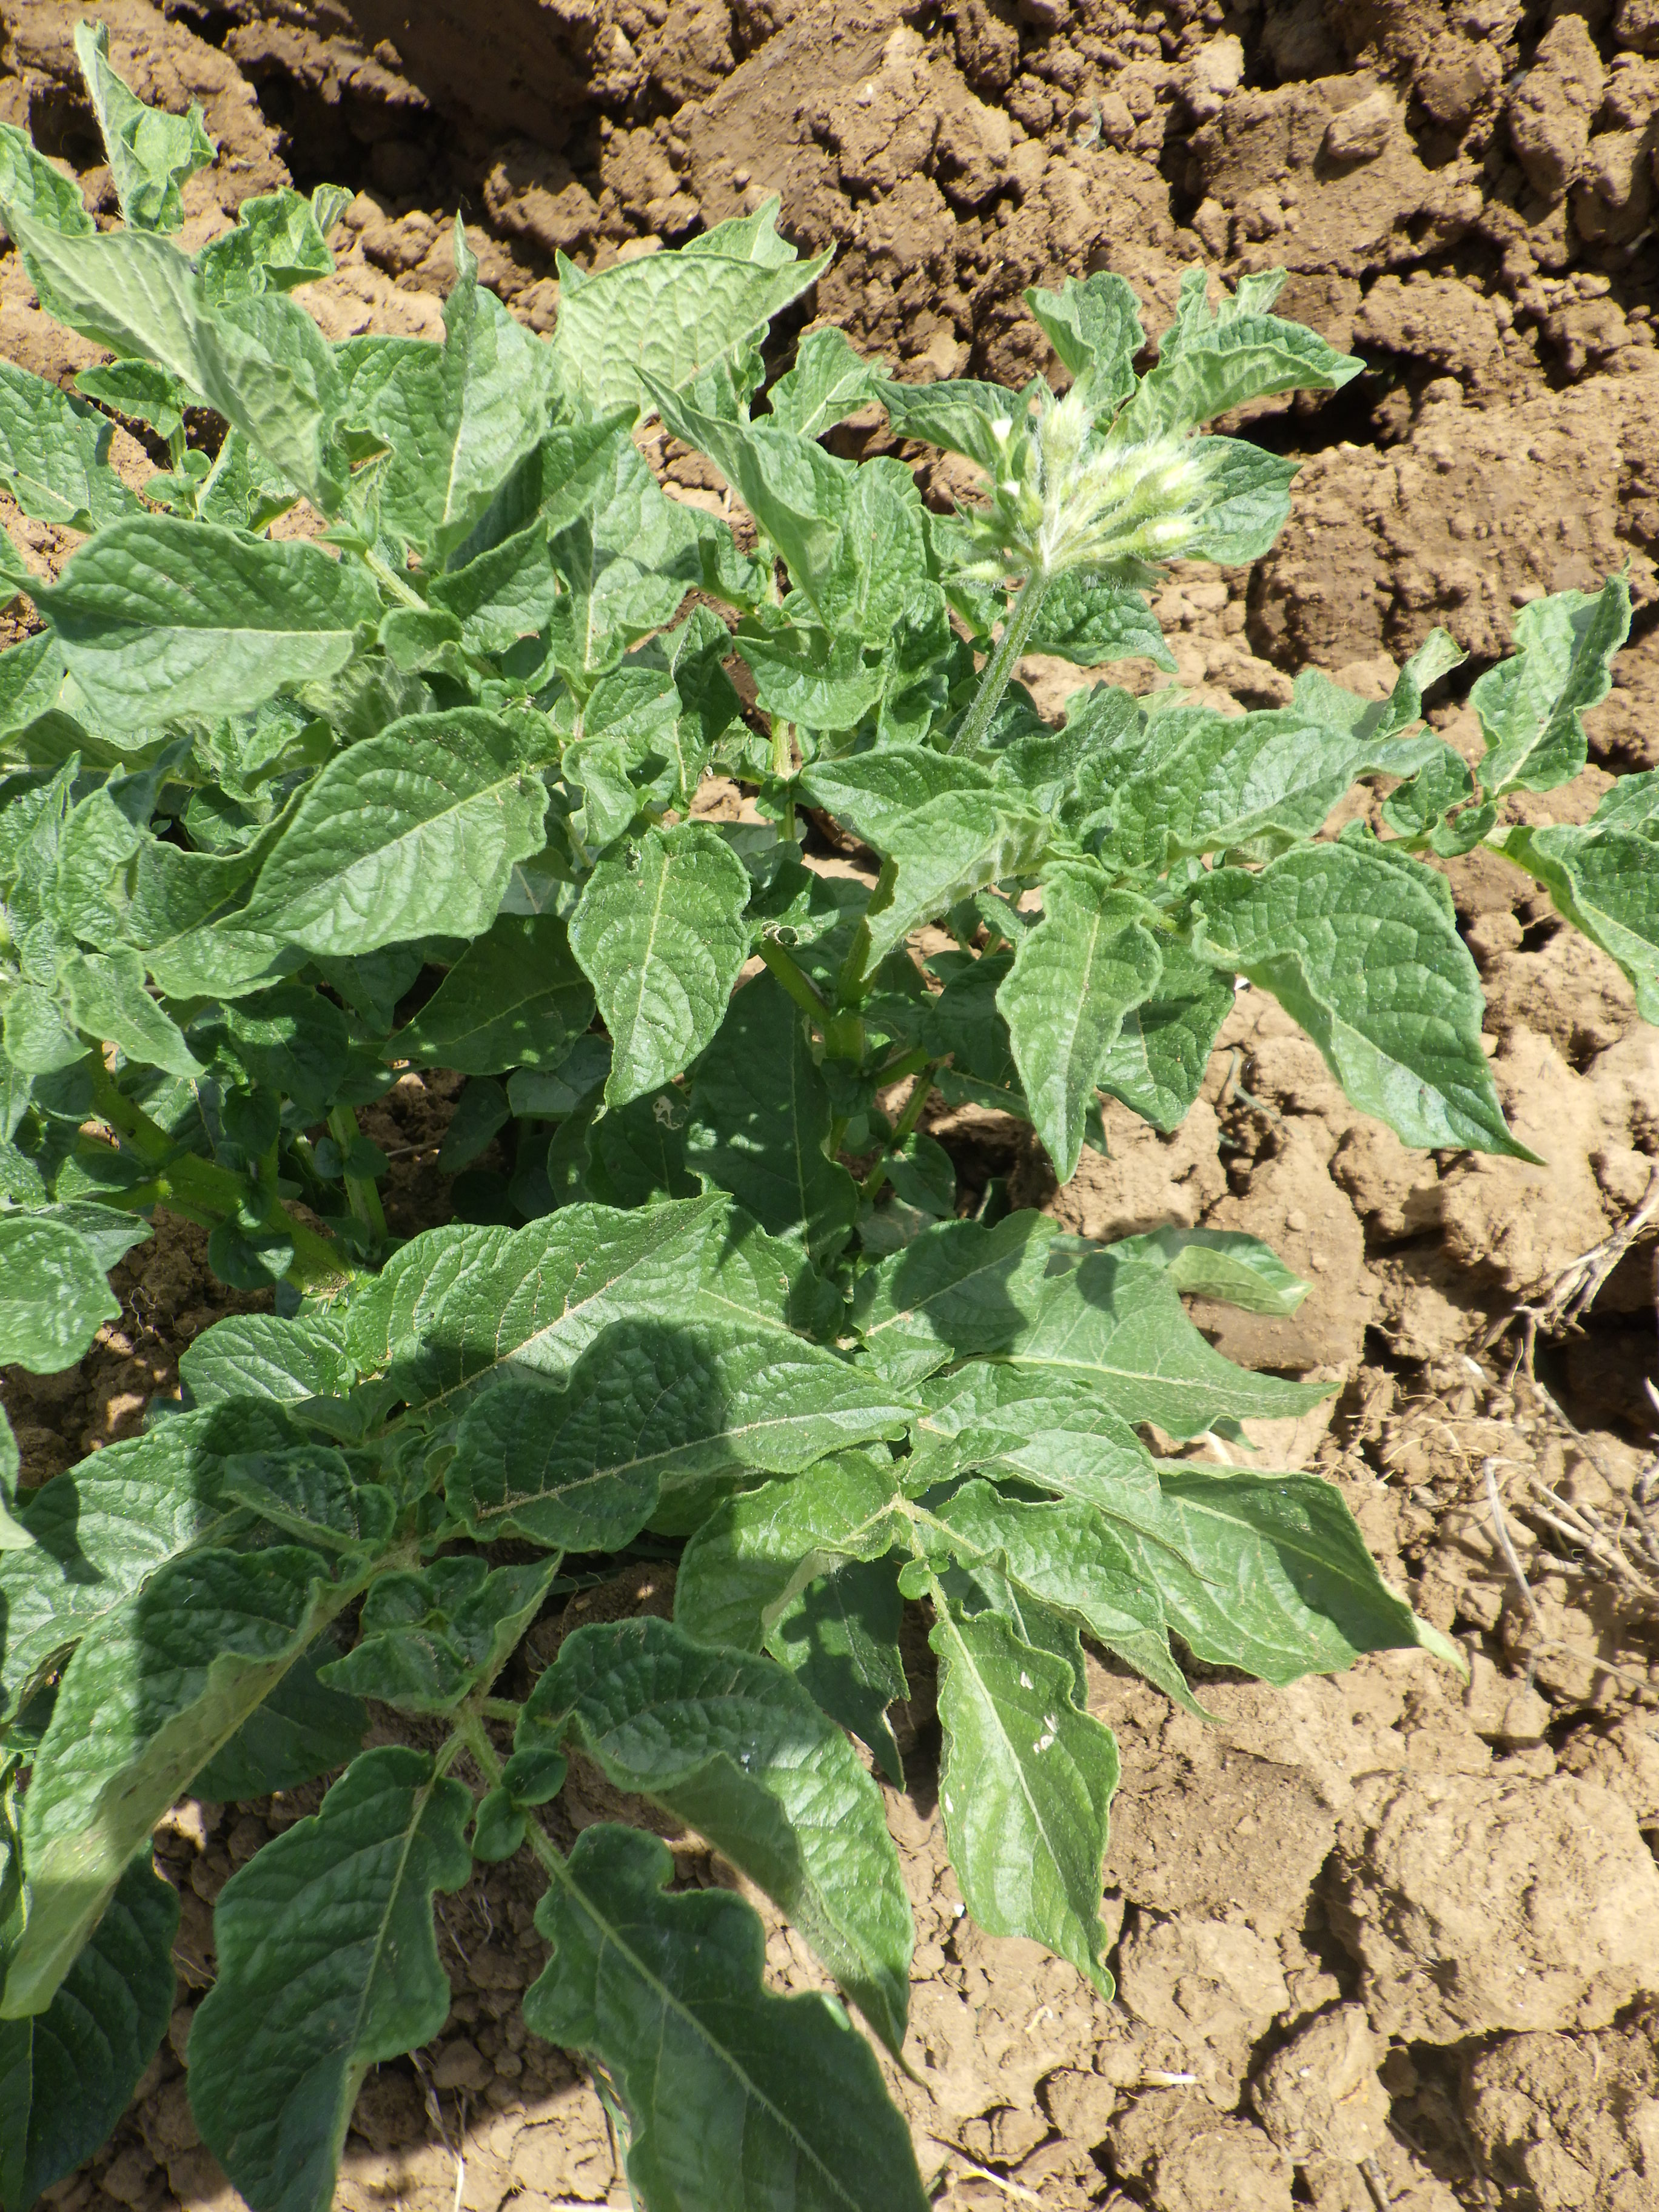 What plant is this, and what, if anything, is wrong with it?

potato, phytophagous
